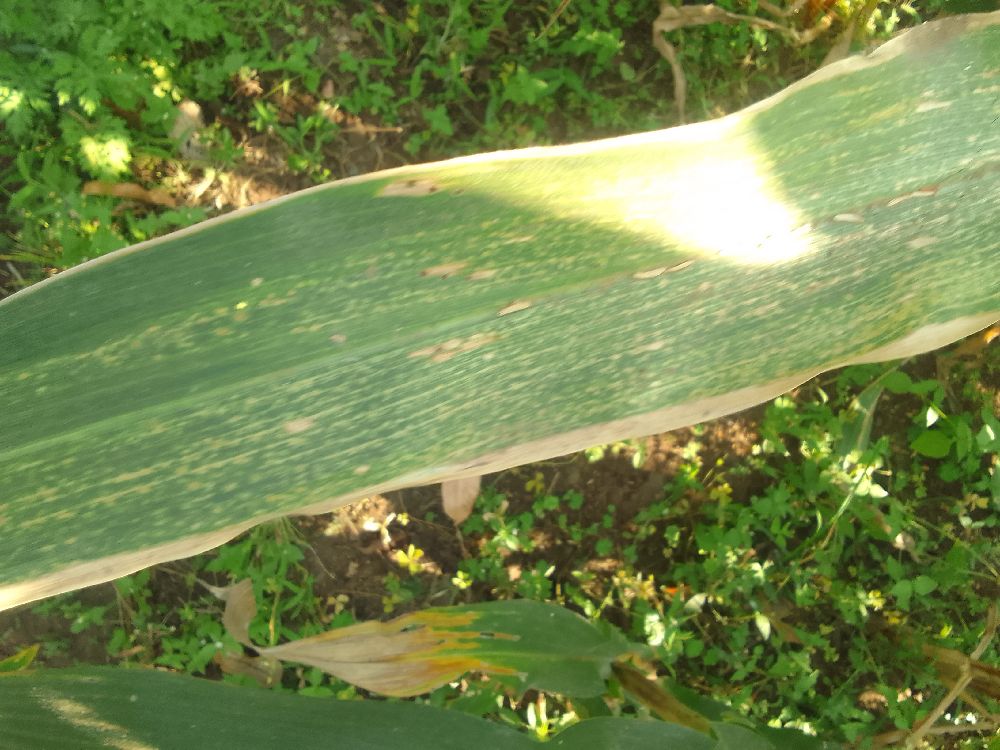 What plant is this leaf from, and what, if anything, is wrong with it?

maize, maize lethal necrosis
